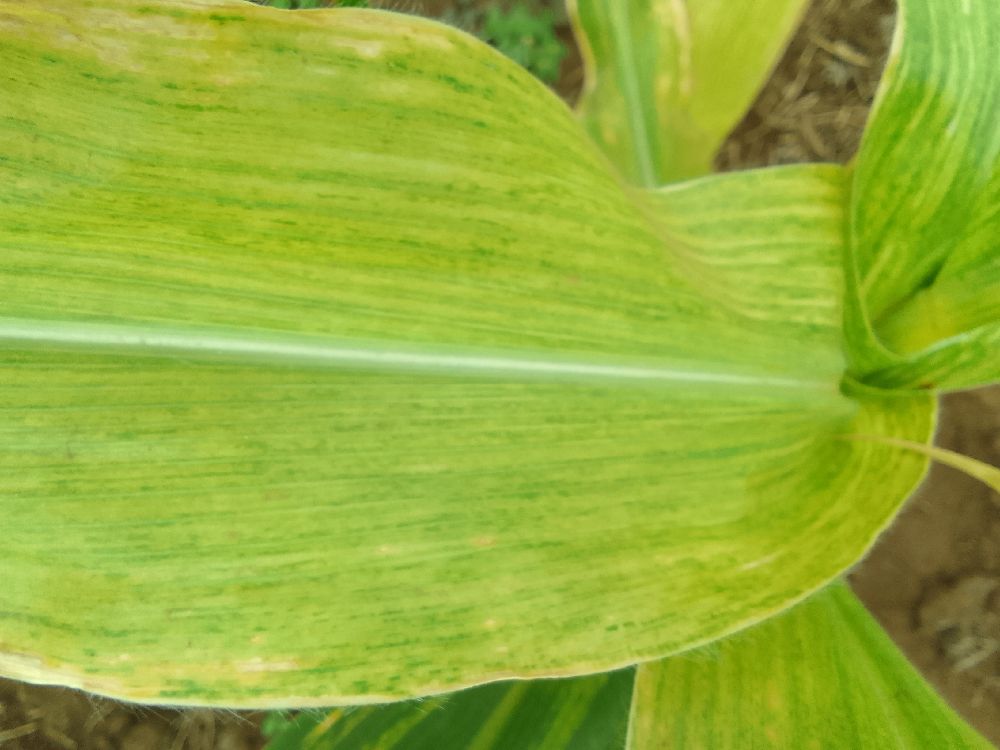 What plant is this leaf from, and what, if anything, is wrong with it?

maize, maize lethal necrosis
